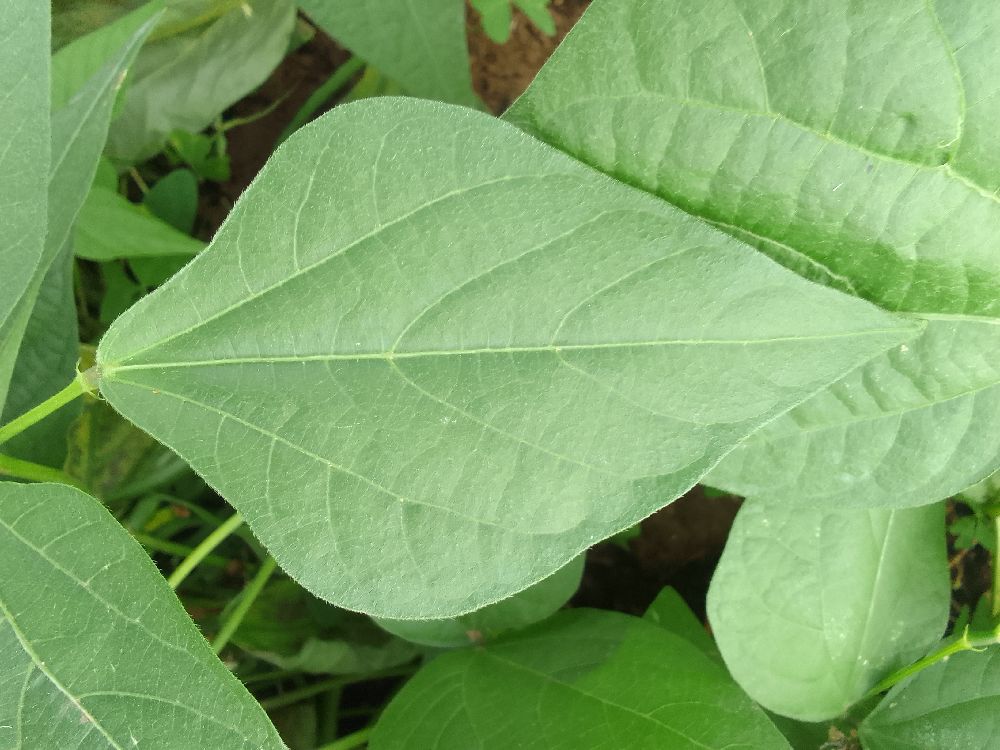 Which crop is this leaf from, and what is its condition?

common bean, healthy
